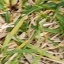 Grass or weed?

grass
